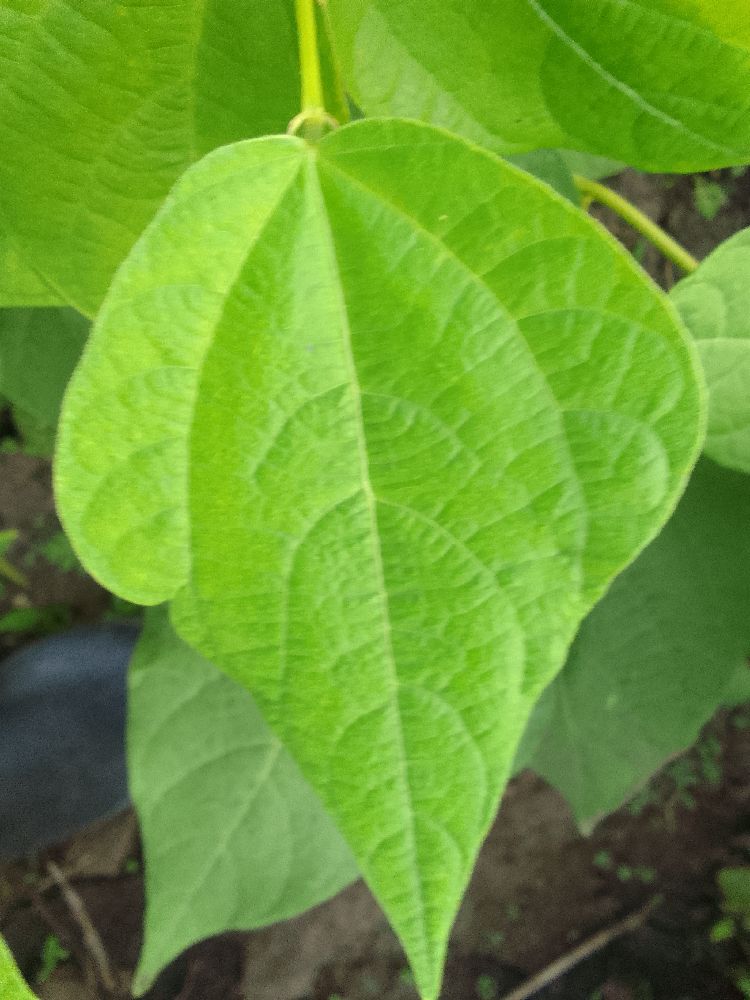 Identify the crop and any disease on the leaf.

common bean, healthy
